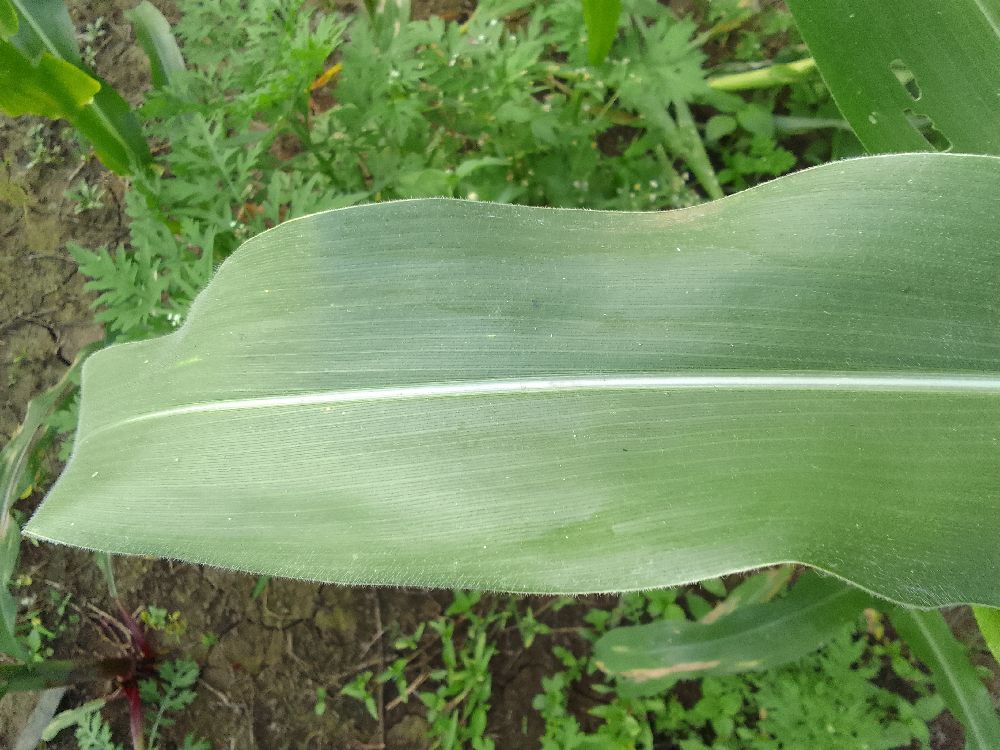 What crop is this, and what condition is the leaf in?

maize, healthy
